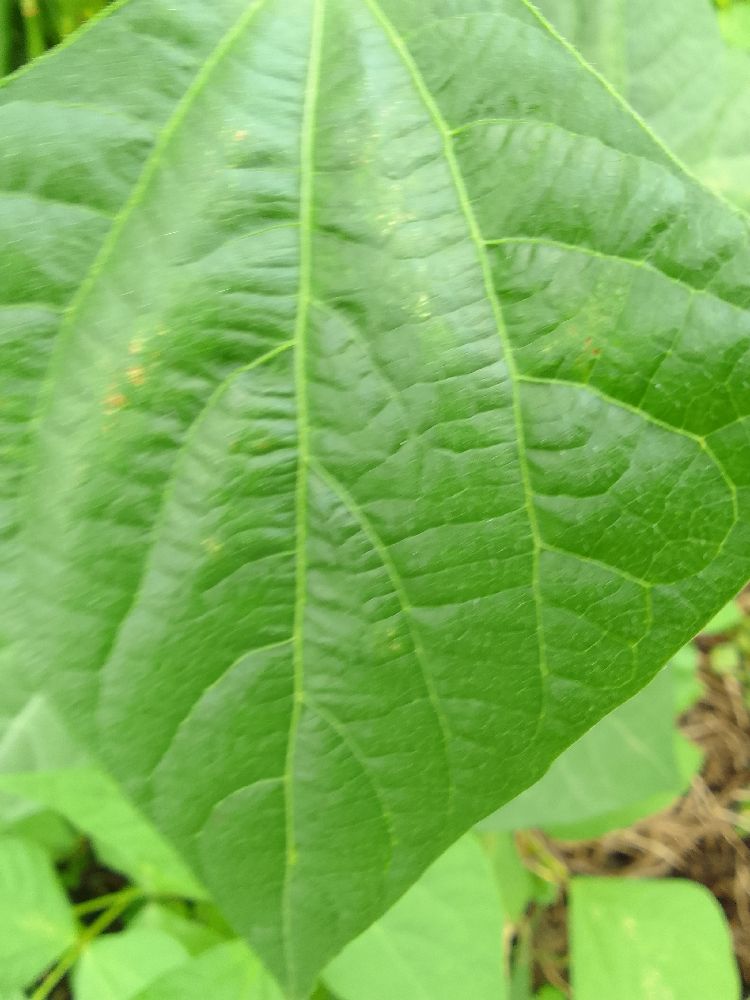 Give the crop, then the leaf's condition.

common bean, healthy
